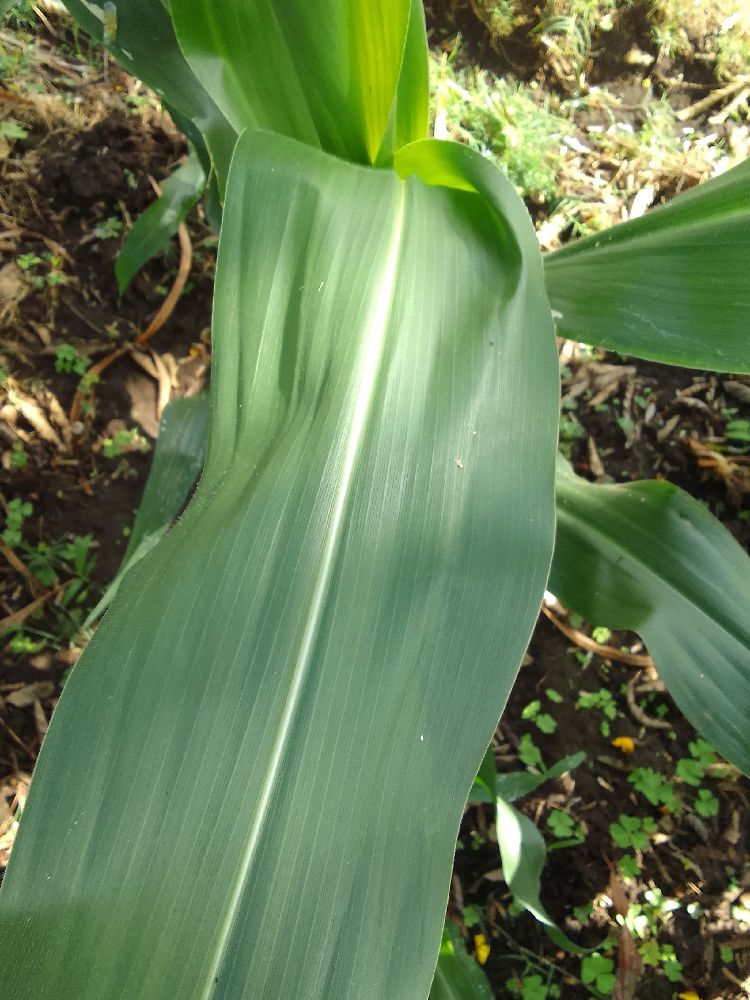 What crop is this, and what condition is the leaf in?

maize, healthy
